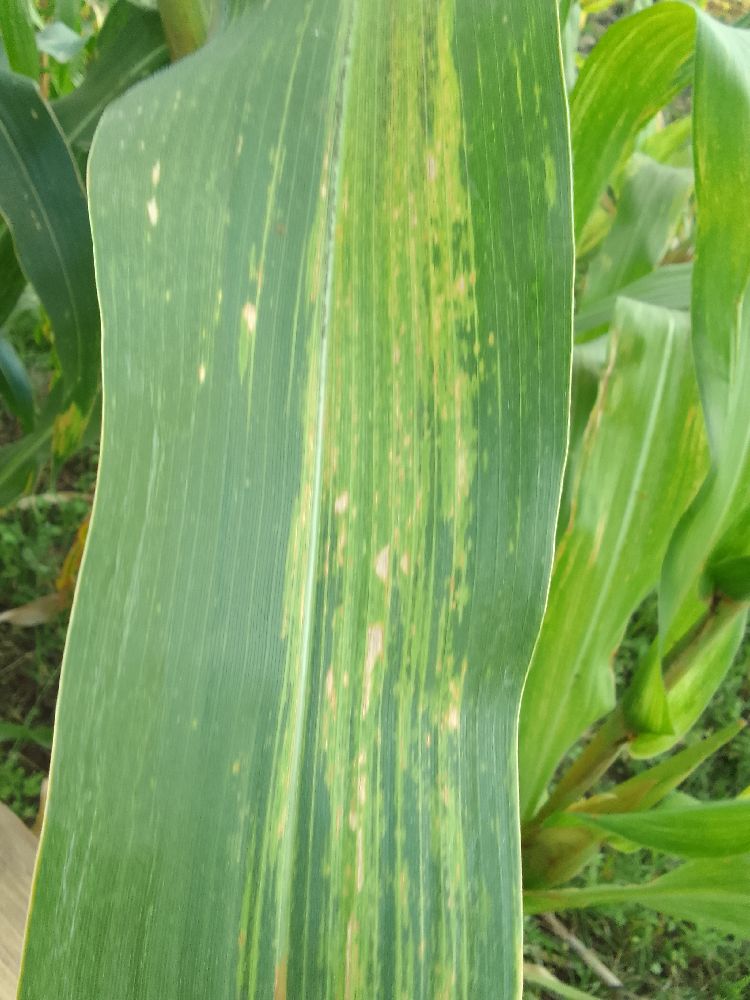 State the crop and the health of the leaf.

maize, maize lethal necrosis
